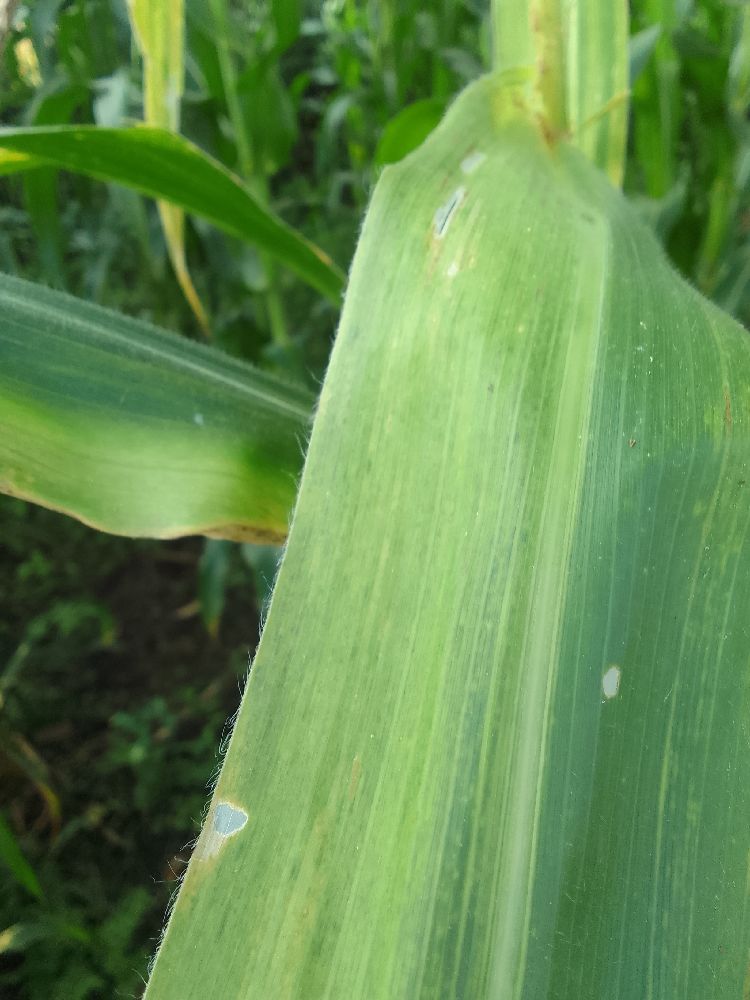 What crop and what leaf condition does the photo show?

maize, maize lethal necrosis
